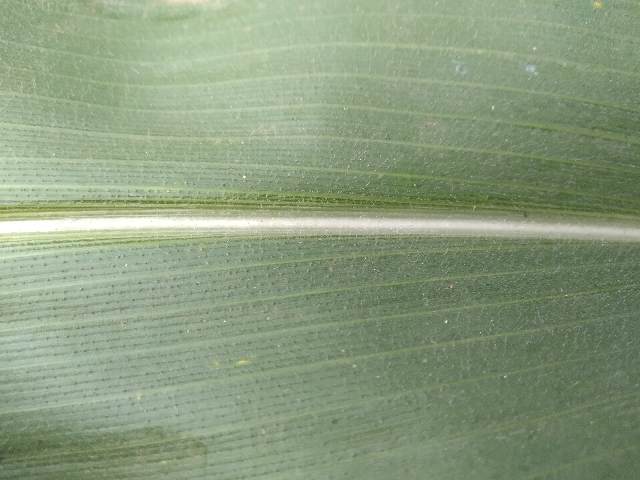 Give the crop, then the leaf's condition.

maize, healthy
